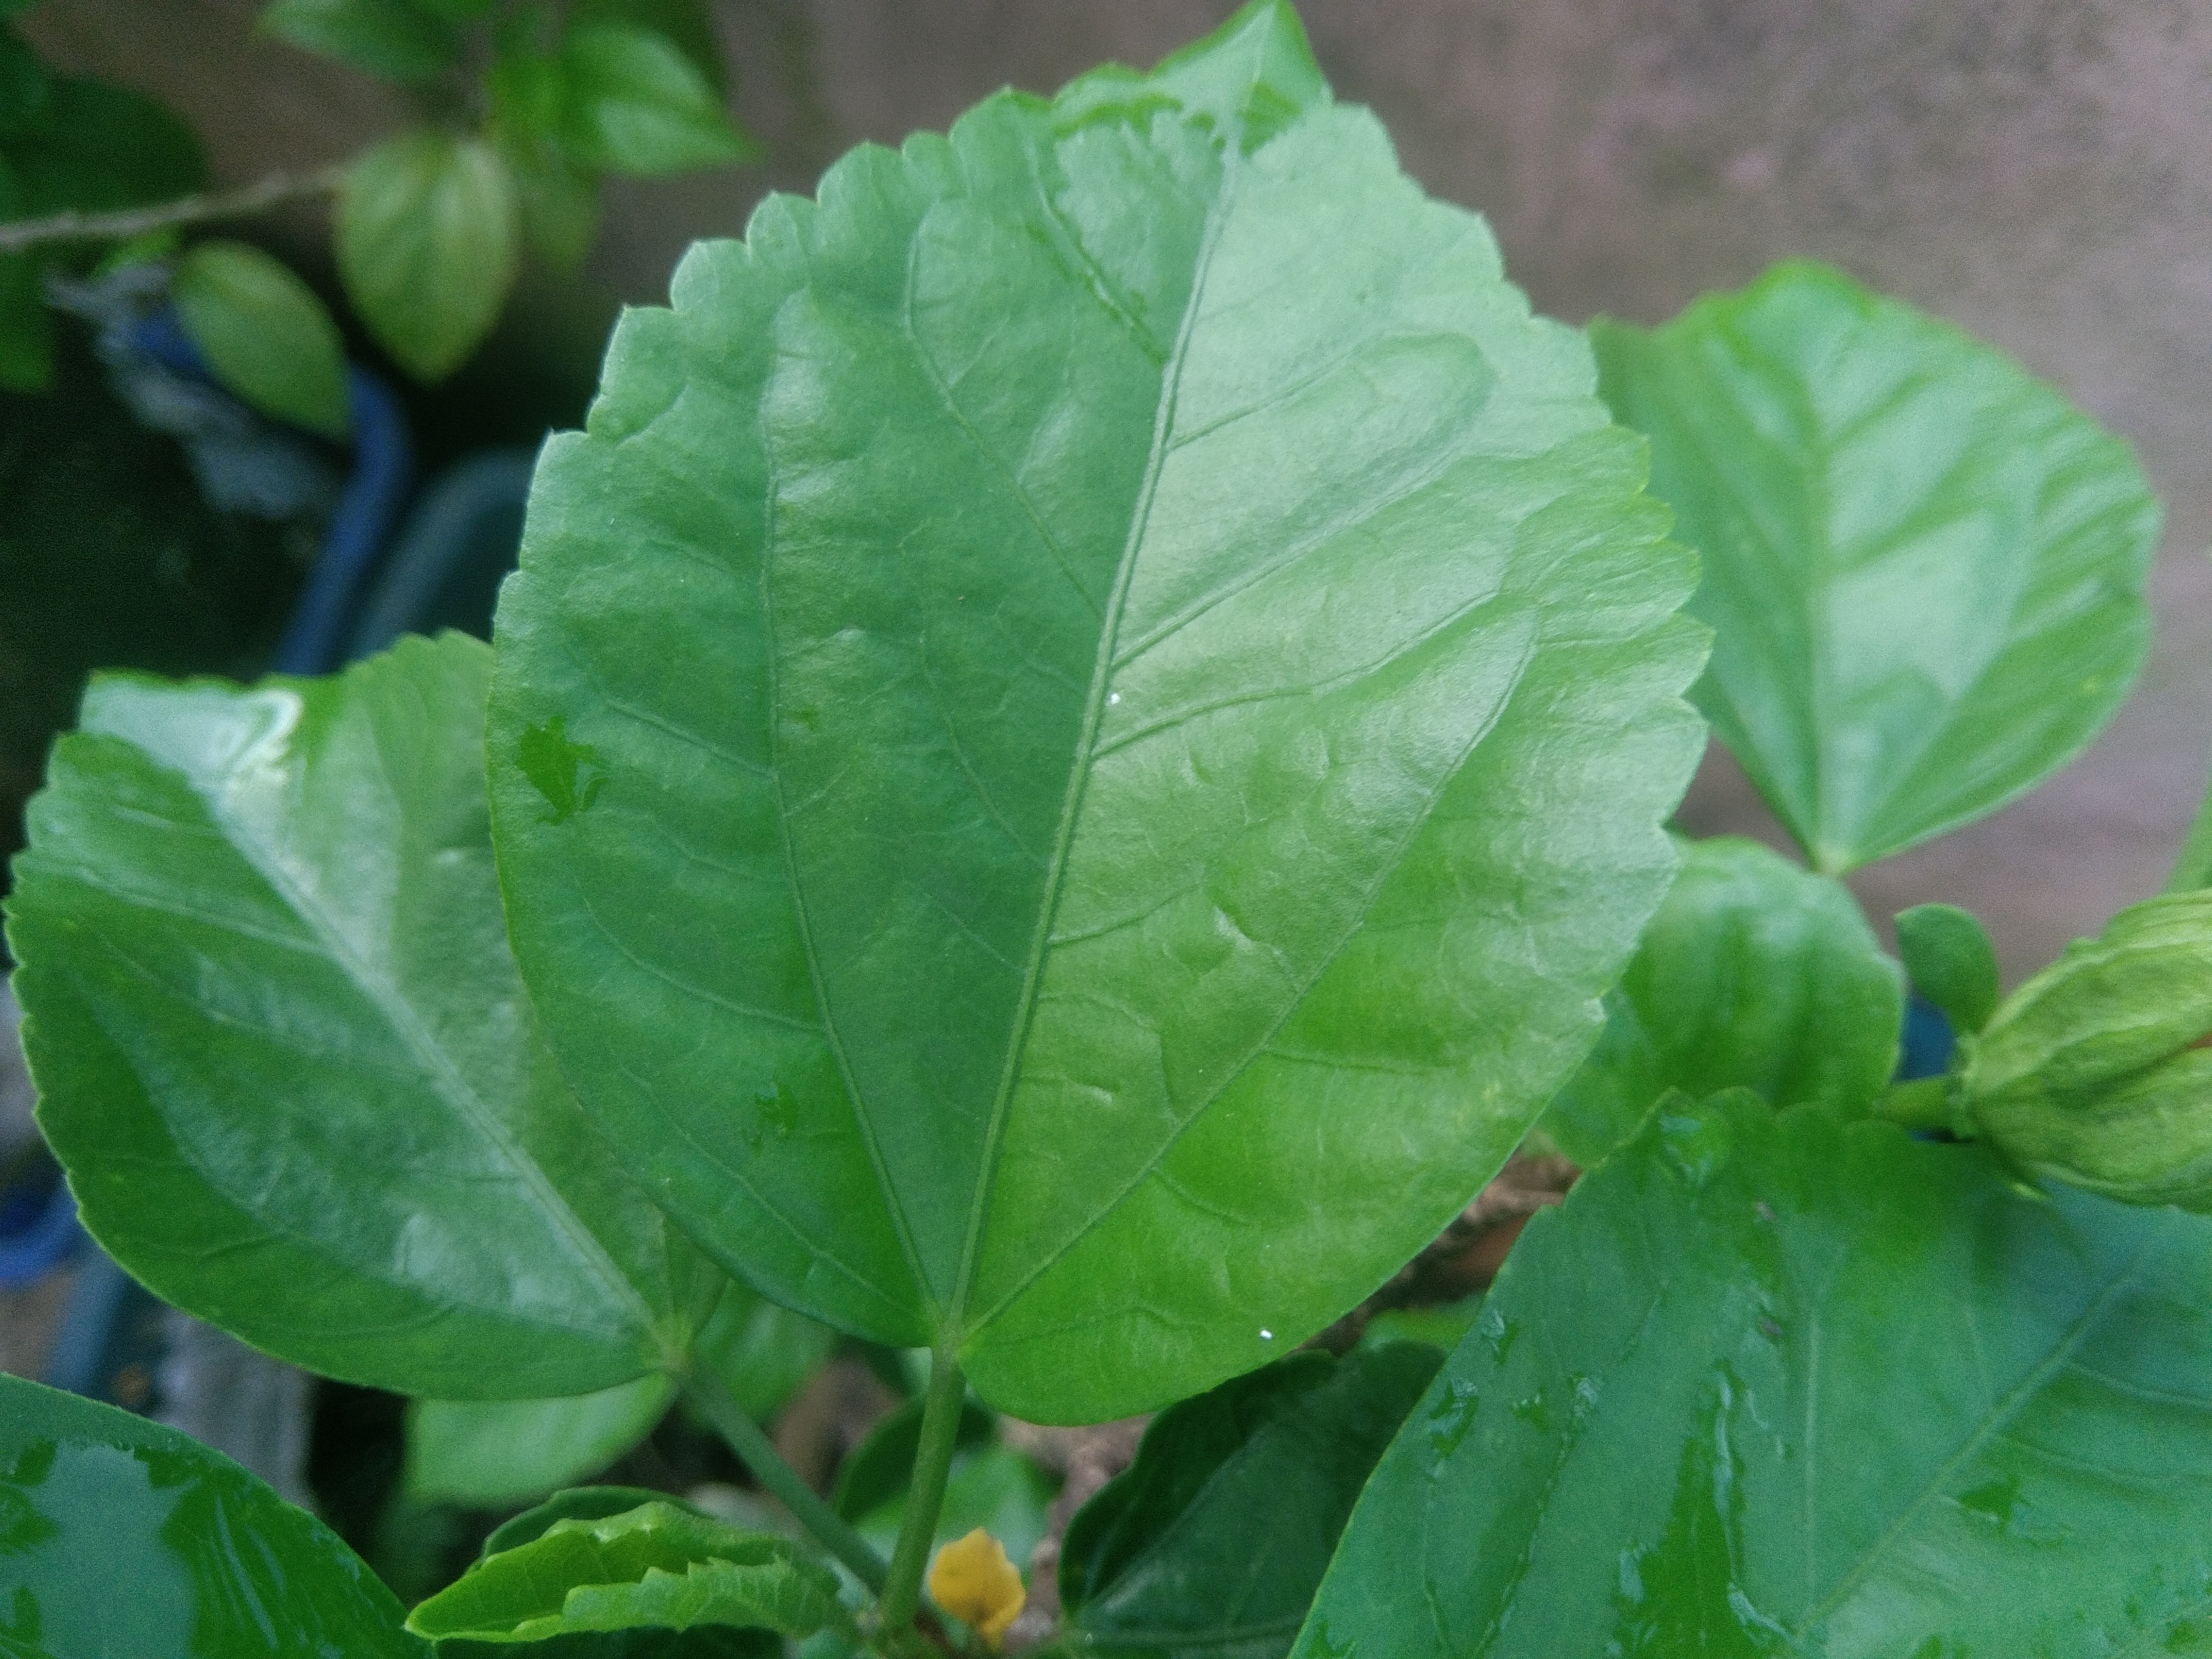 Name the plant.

hibiscus
